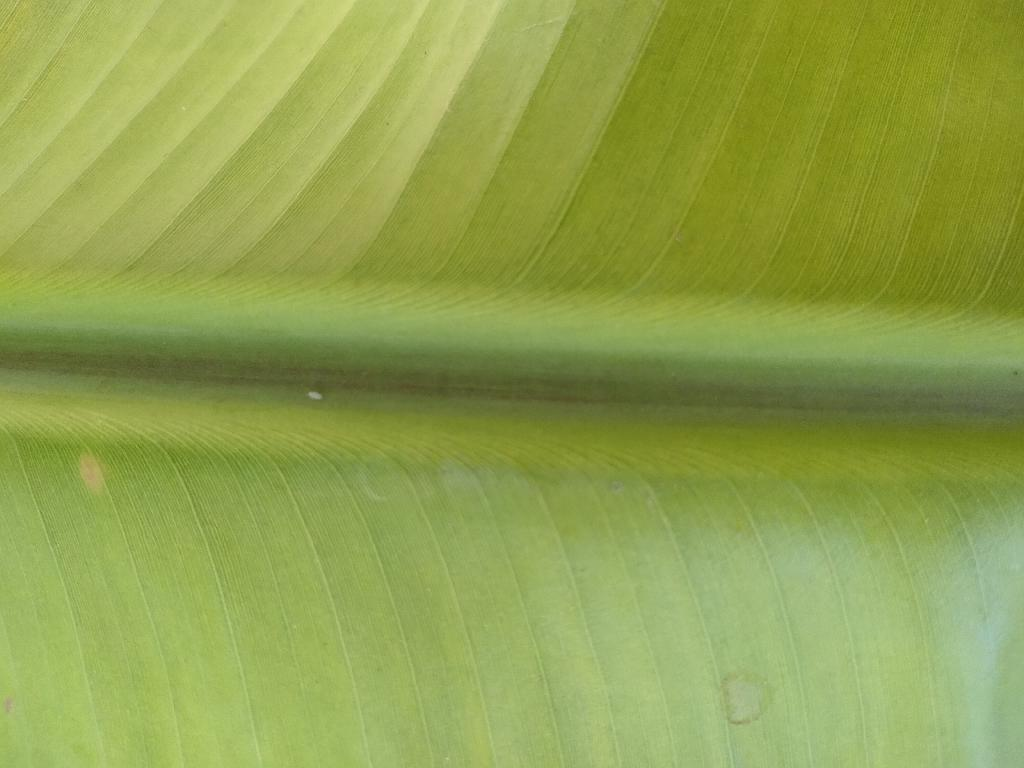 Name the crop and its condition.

banana, healthy
